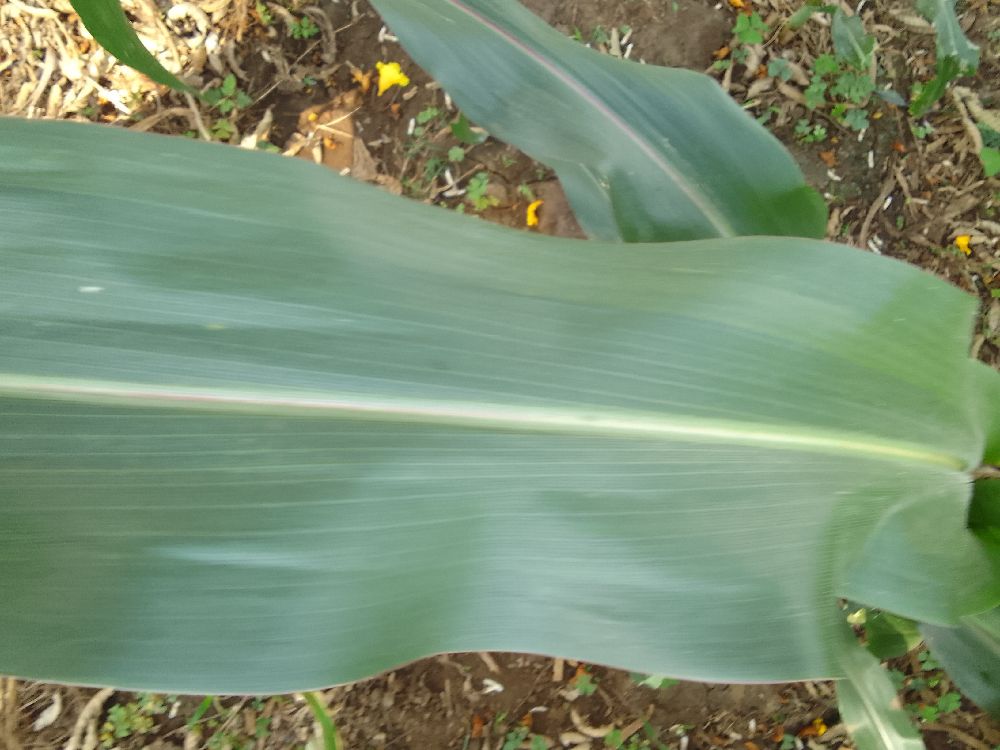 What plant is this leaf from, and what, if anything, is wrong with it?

maize, healthy
